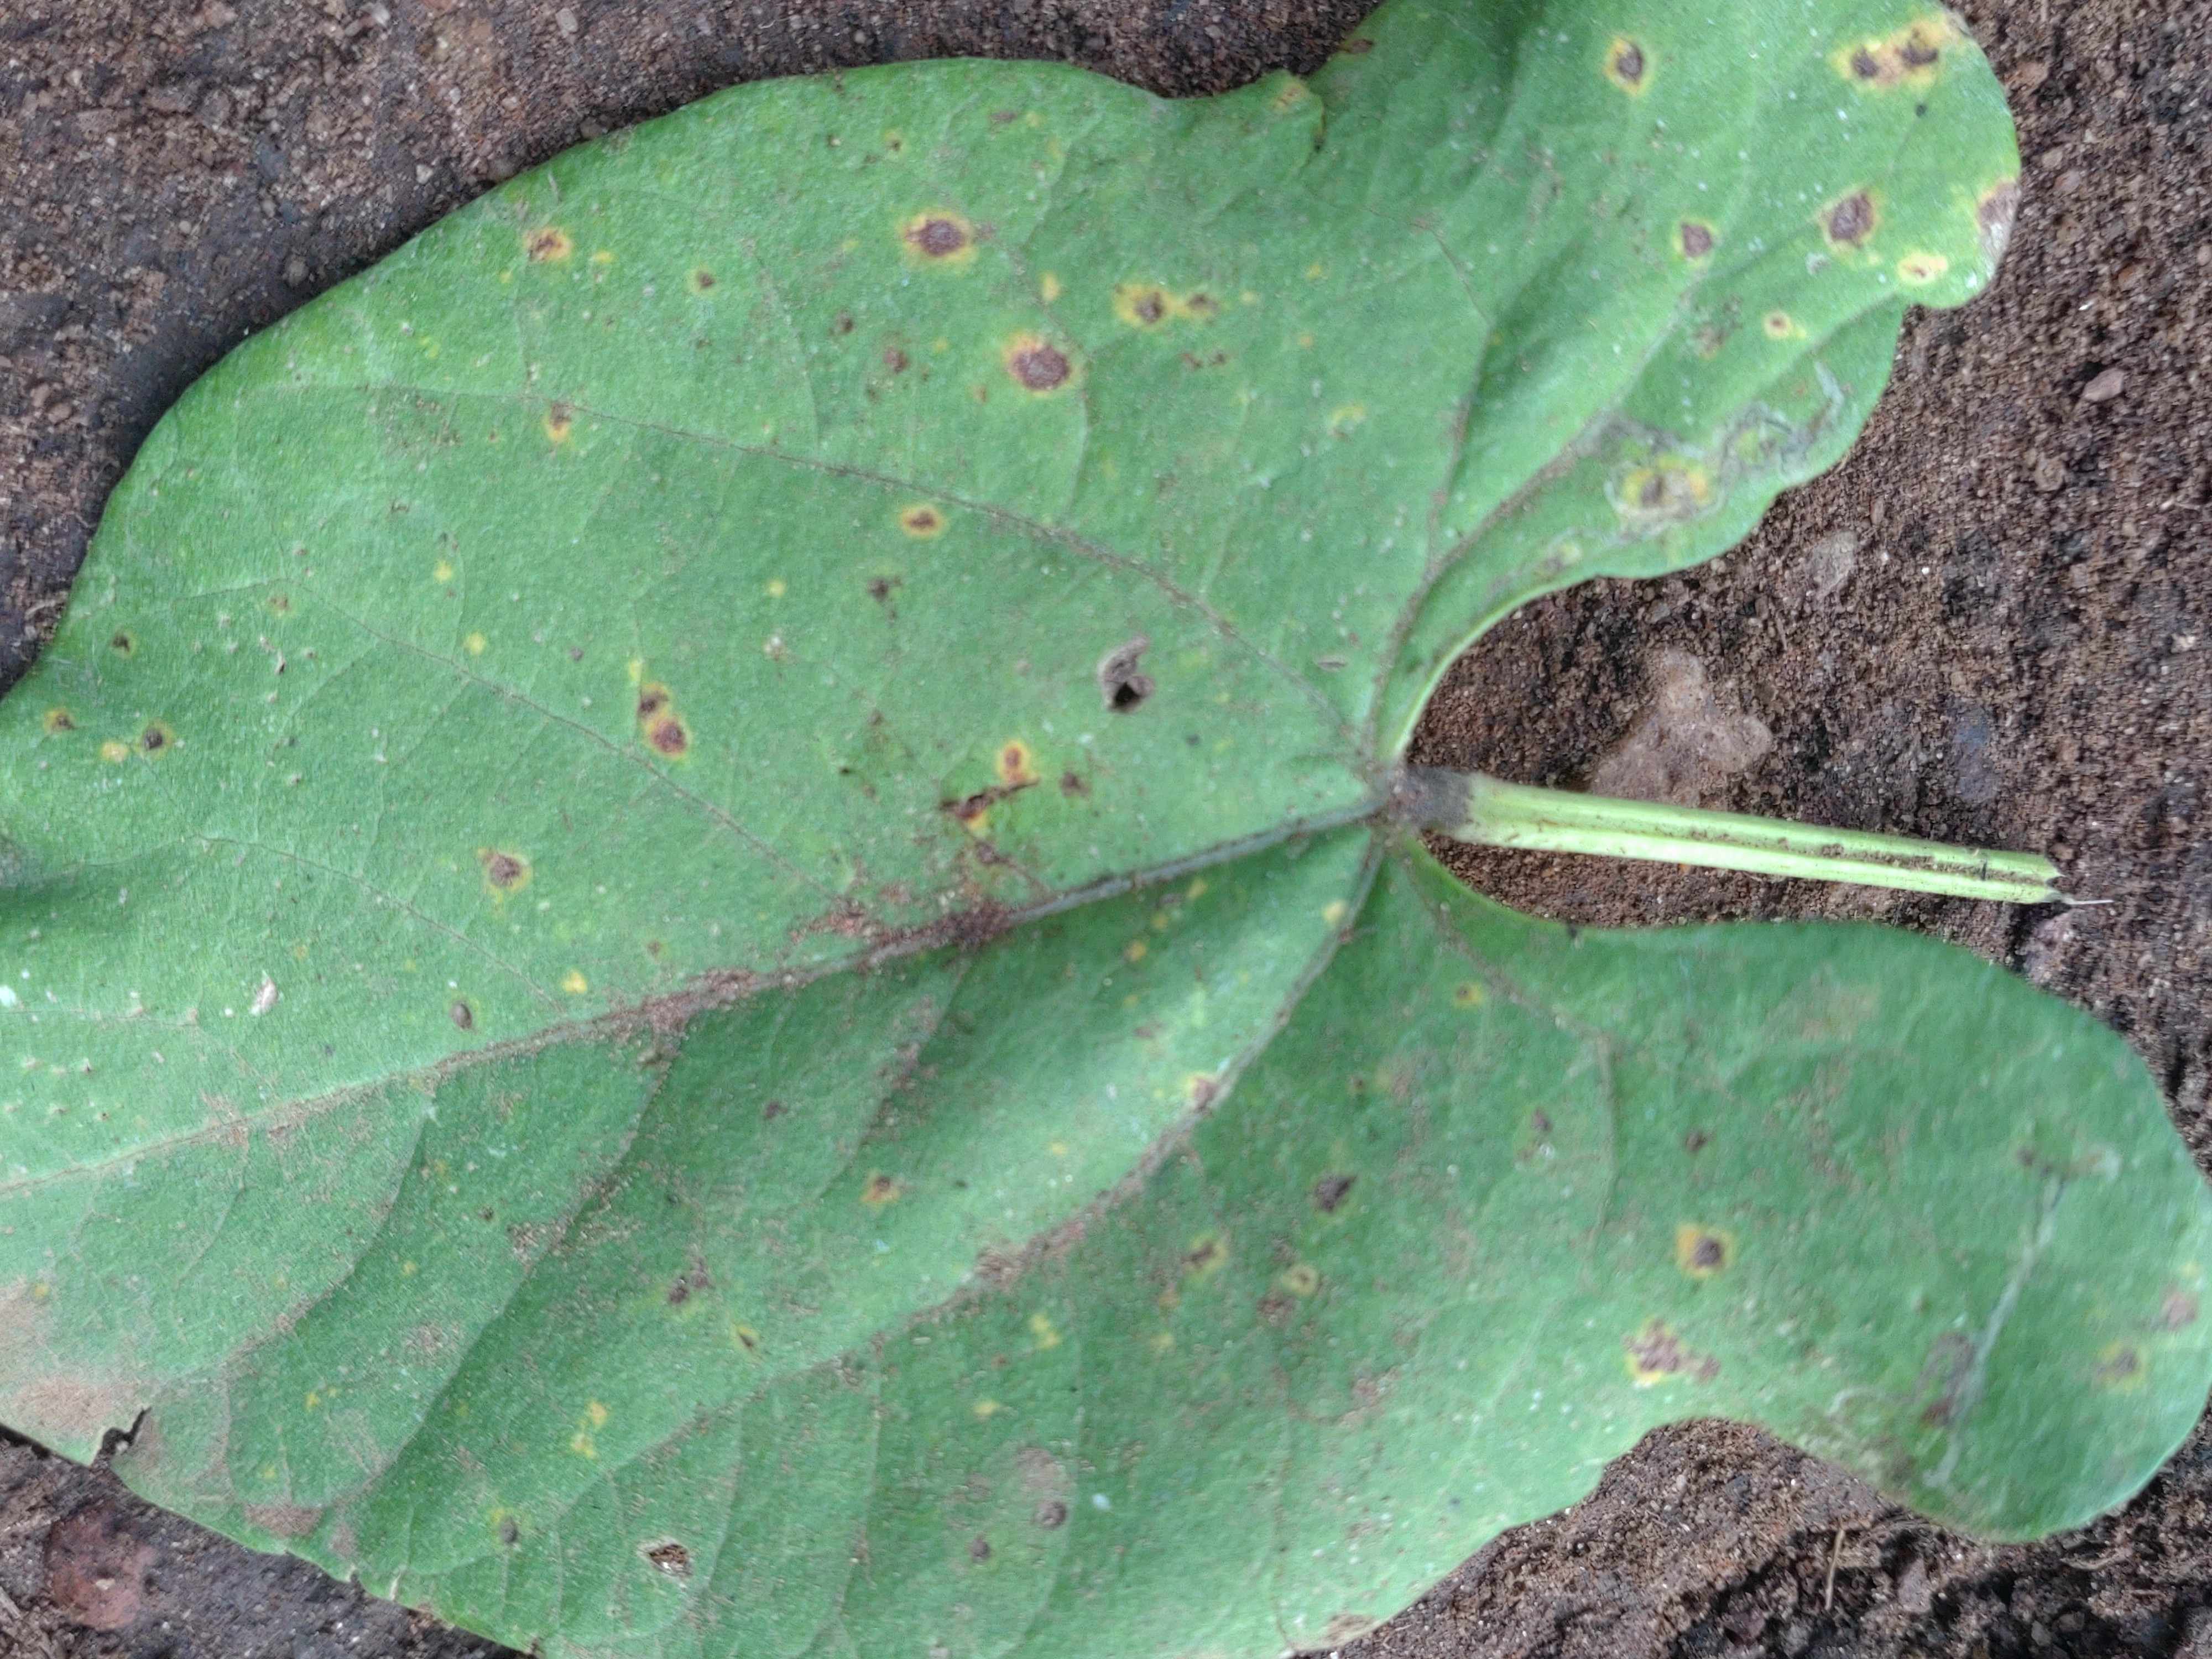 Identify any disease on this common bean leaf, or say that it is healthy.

anthracnose
